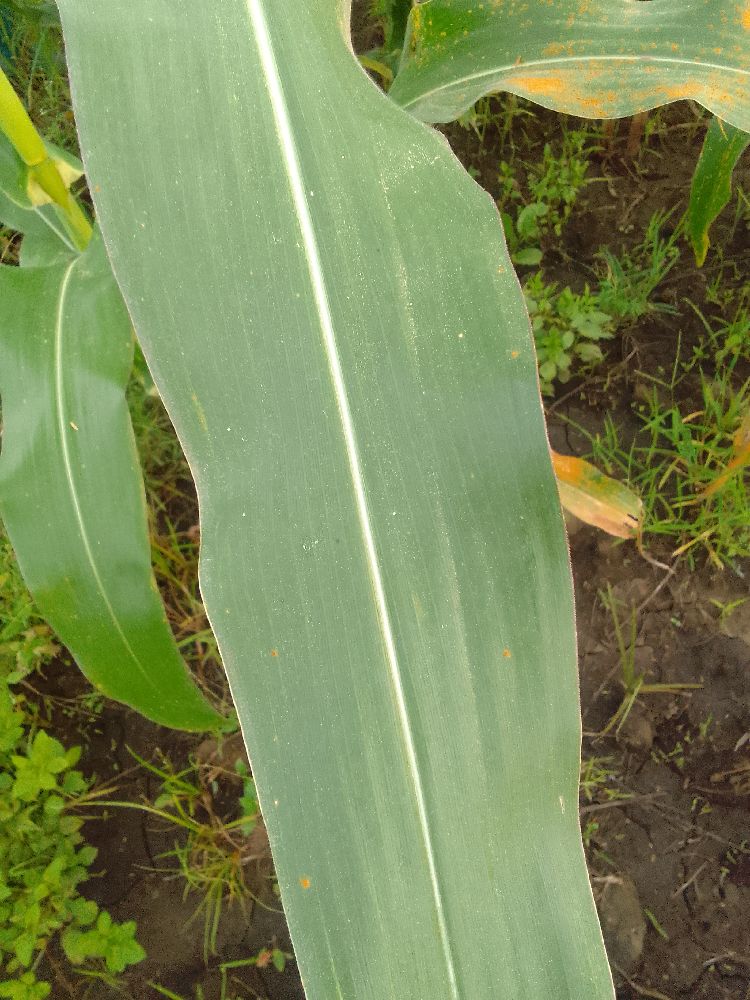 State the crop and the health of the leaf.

maize, healthy
